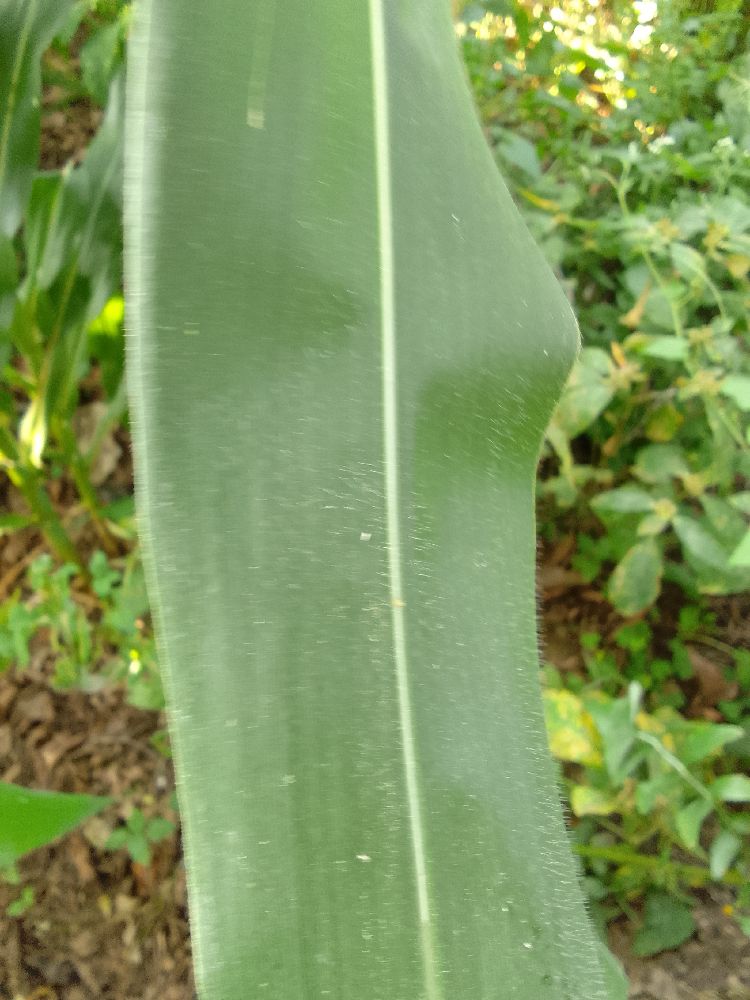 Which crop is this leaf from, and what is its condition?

maize, healthy
